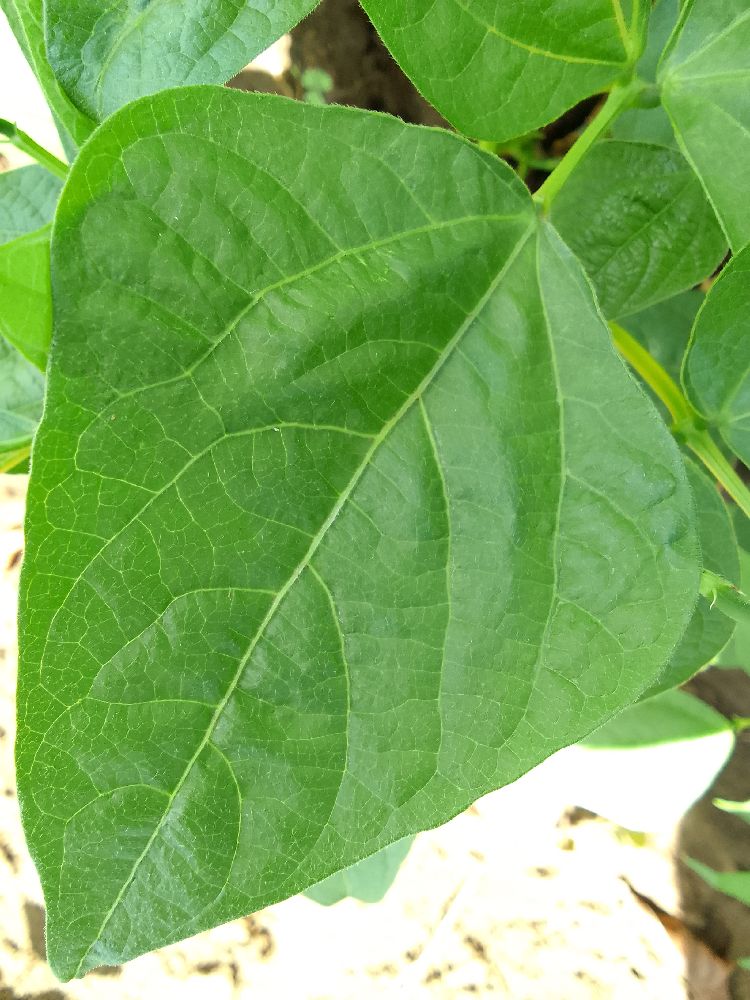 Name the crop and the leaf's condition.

common bean, healthy
